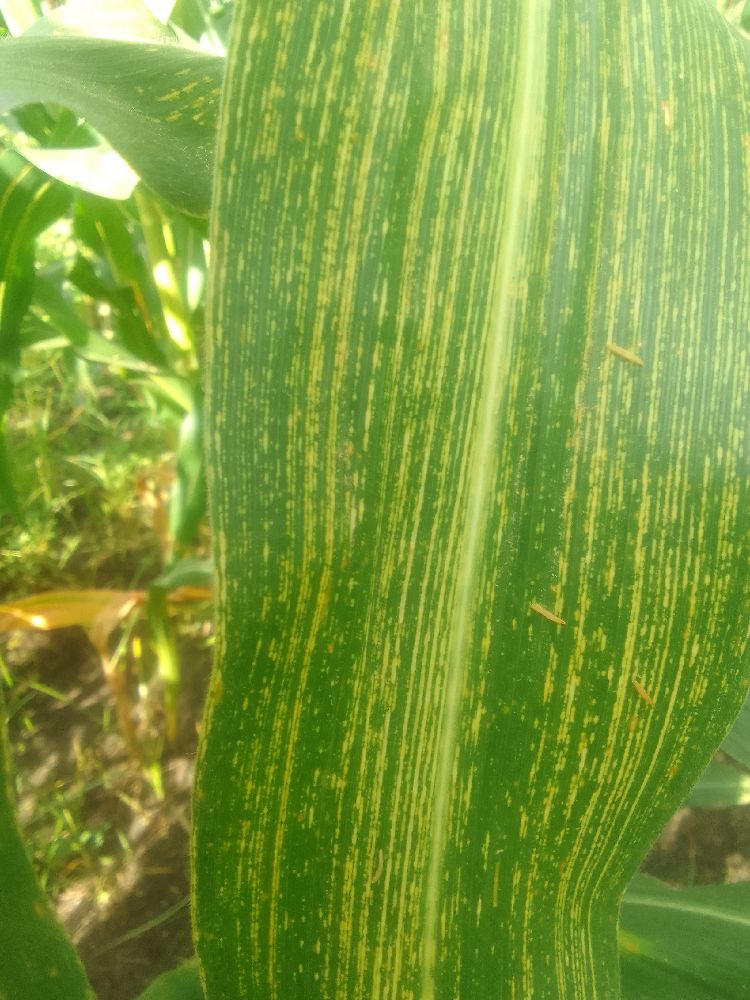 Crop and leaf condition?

maize, maize streak virus
